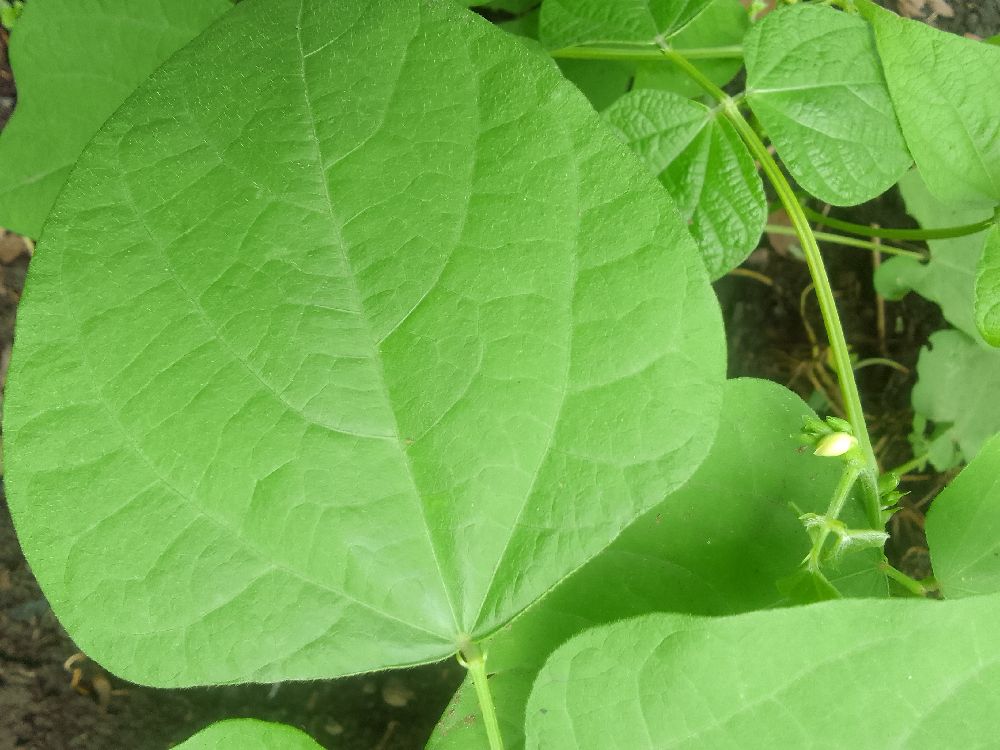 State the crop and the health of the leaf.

common bean, healthy
